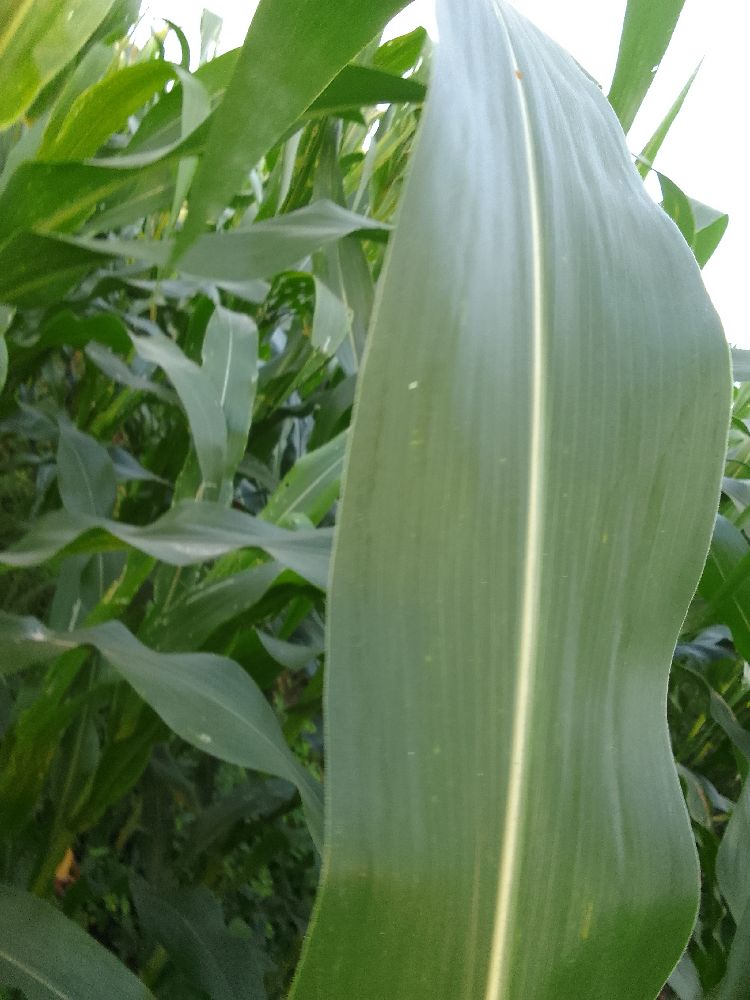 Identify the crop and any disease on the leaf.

maize, healthy
